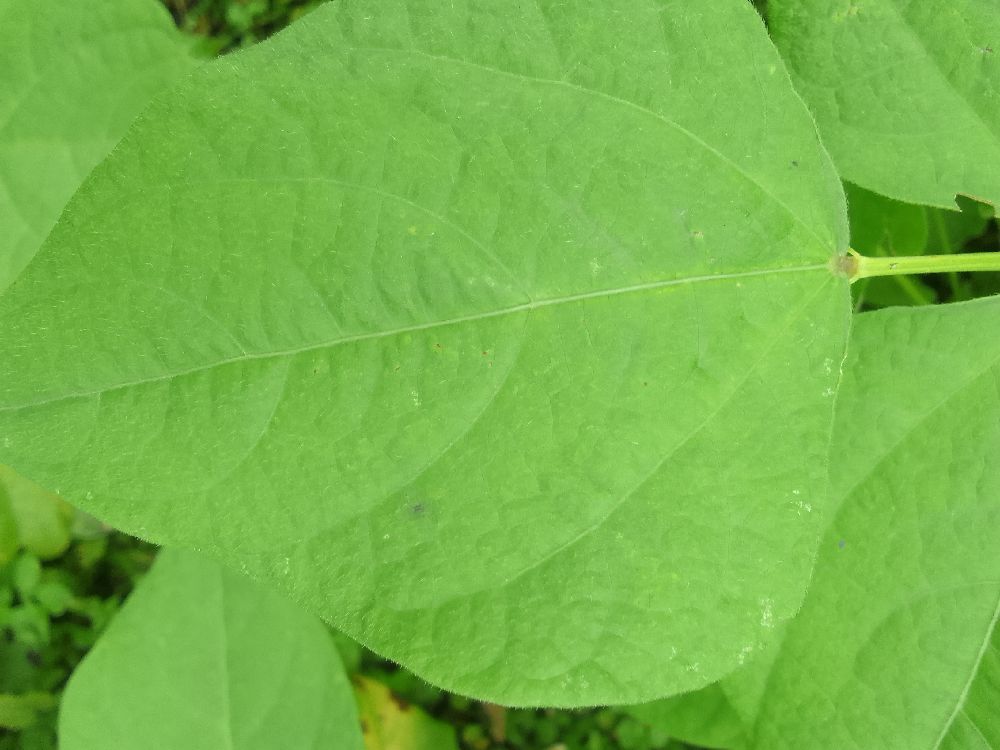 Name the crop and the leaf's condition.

common bean, healthy
